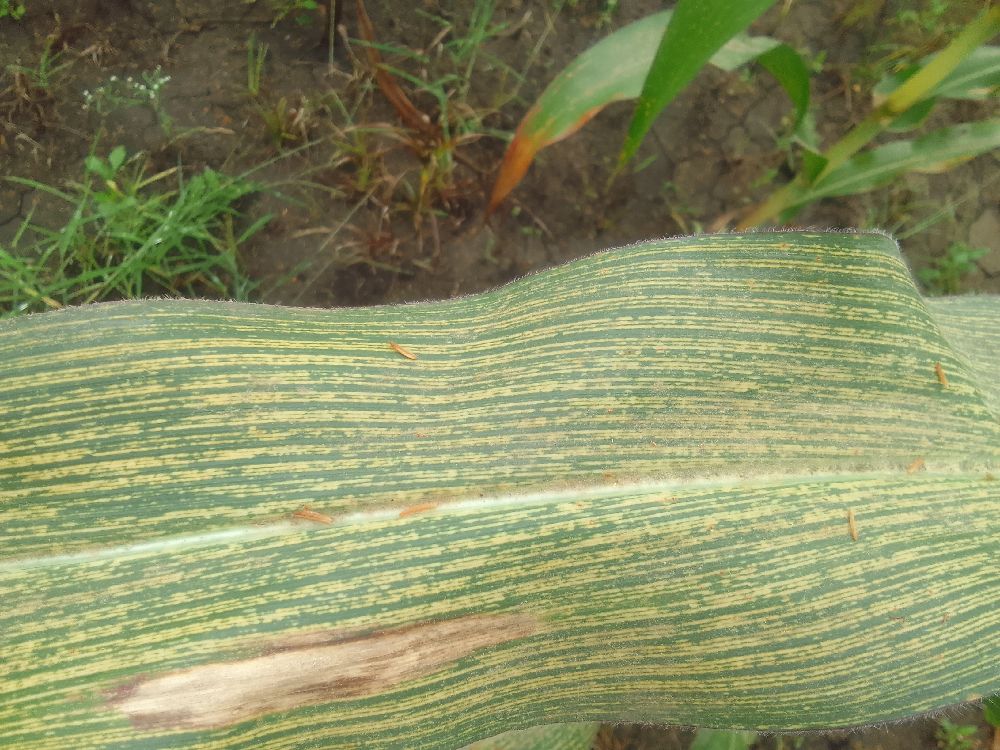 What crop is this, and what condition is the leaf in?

maize, maize streak virus
